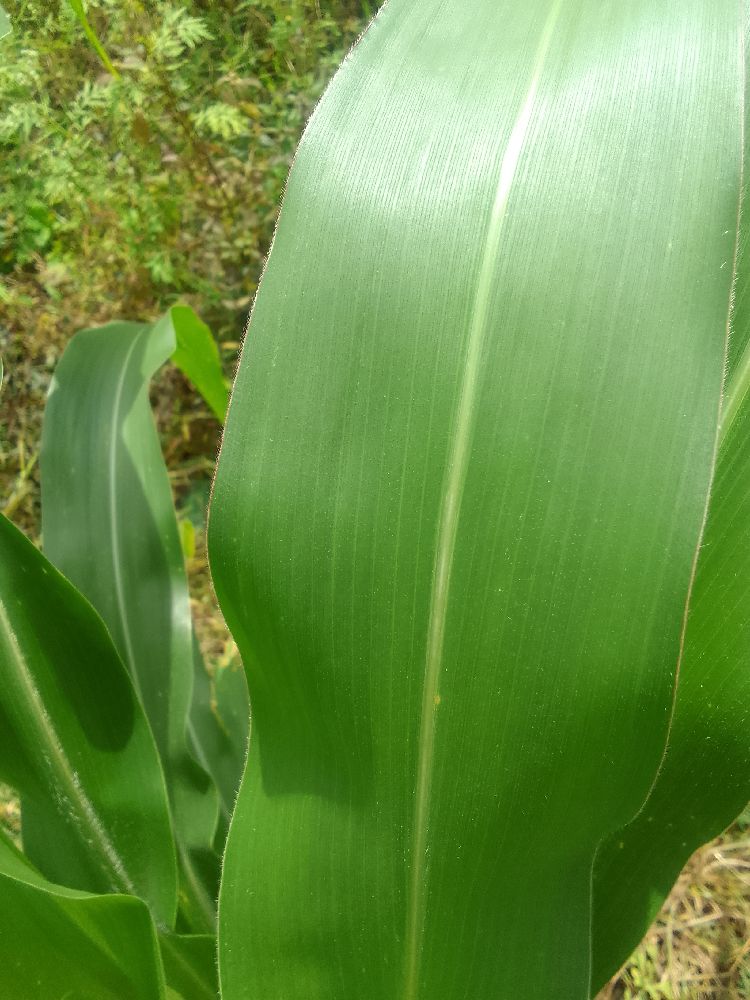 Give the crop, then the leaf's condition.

maize, healthy
